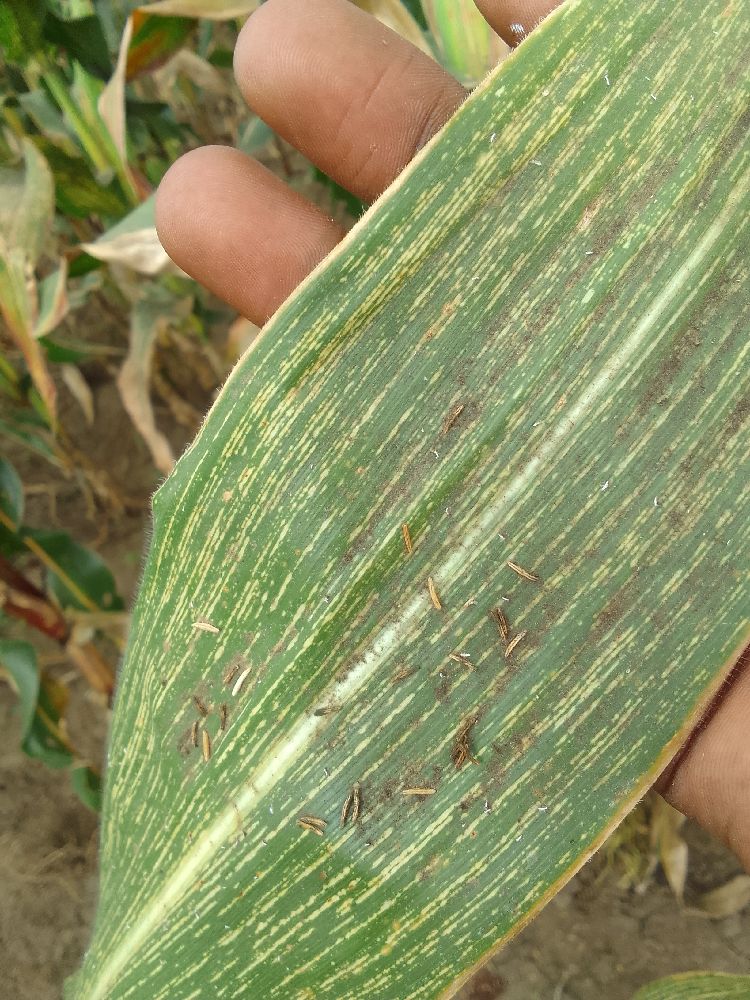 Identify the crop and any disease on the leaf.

maize, maize streak virus
